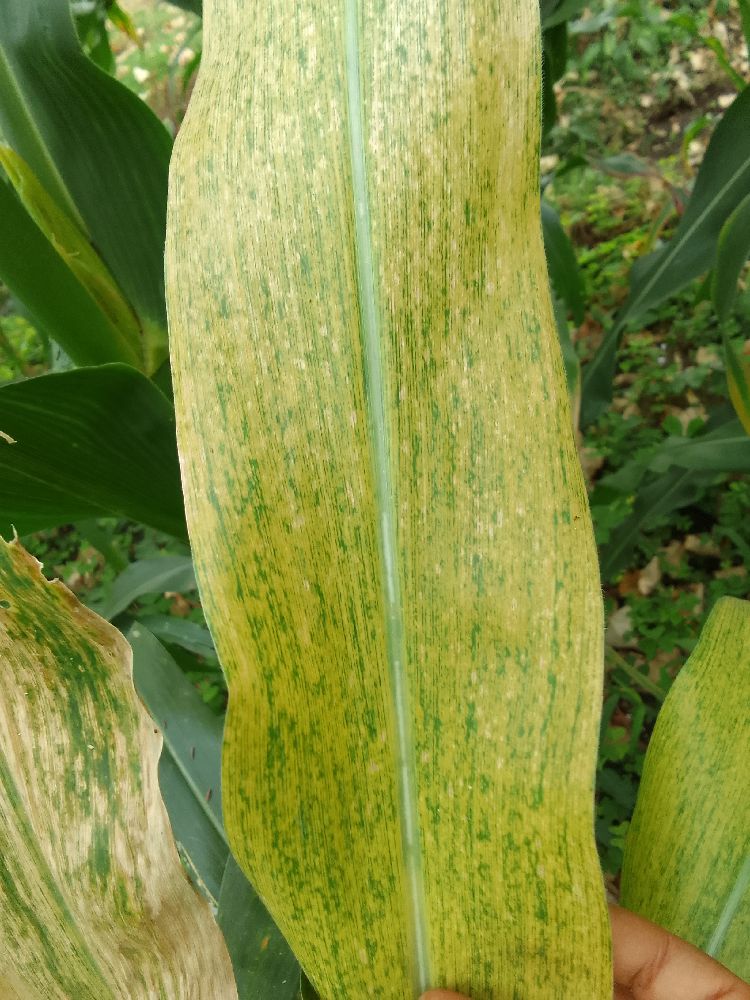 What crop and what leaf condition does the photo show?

maize, maize lethal necrosis
